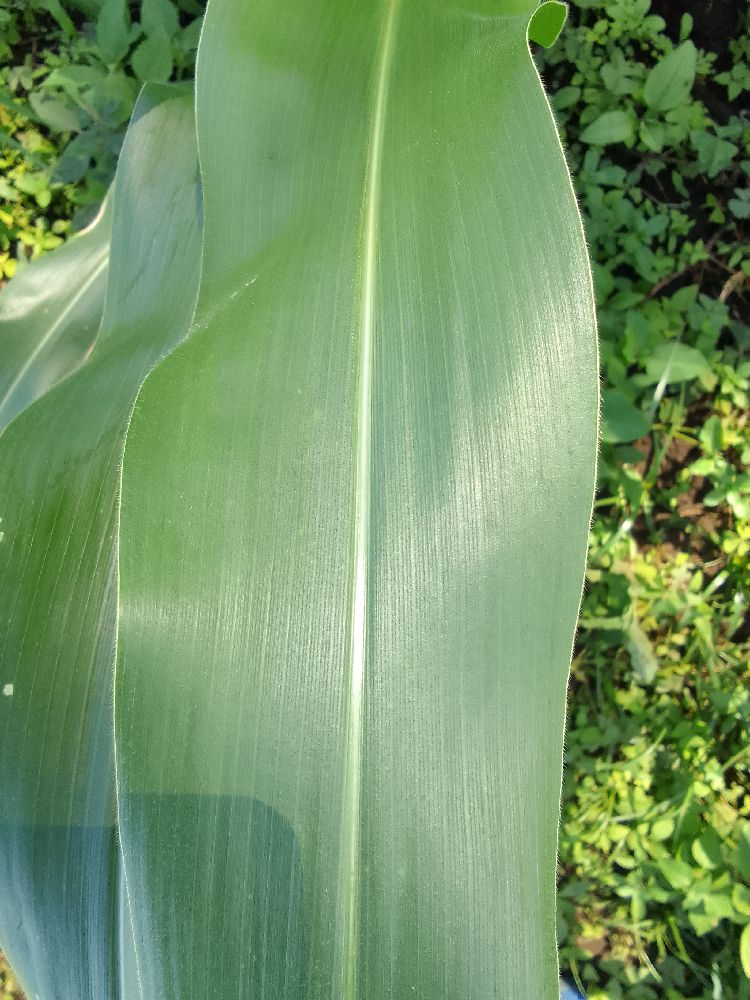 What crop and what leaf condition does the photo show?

maize, healthy
